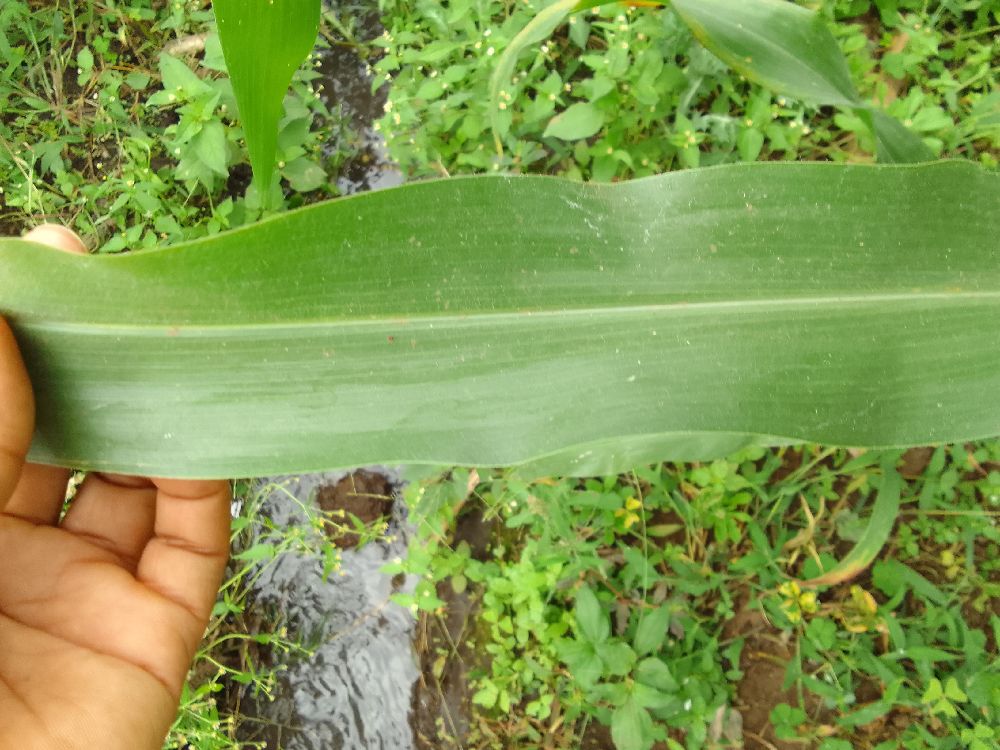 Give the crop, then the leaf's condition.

maize, healthy
